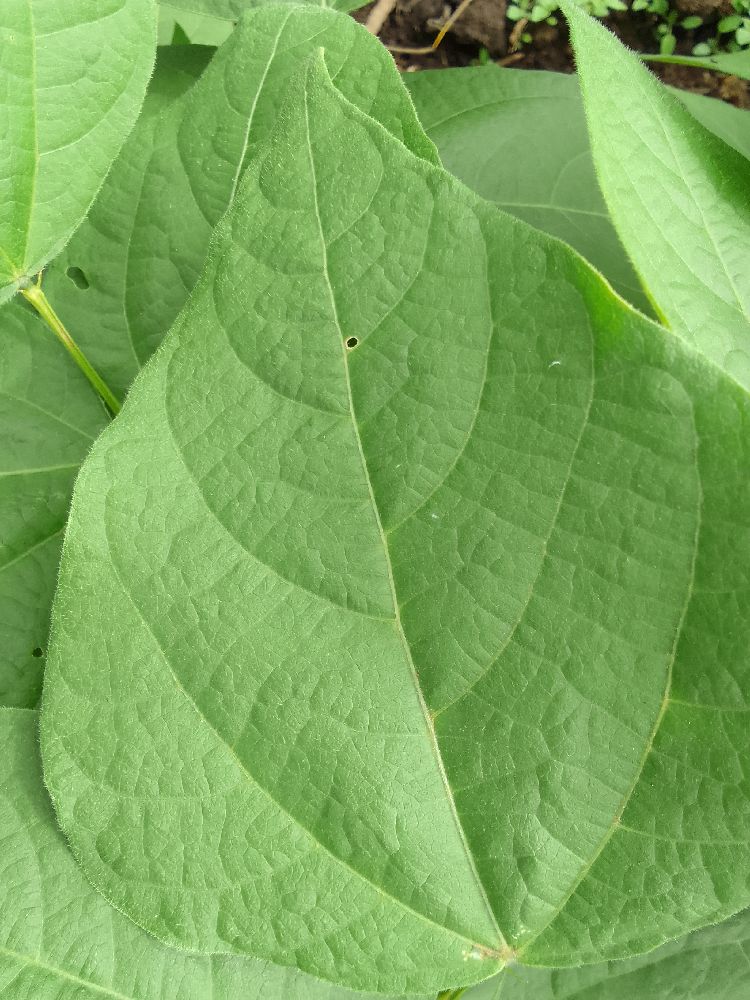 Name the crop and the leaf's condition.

common bean, healthy
